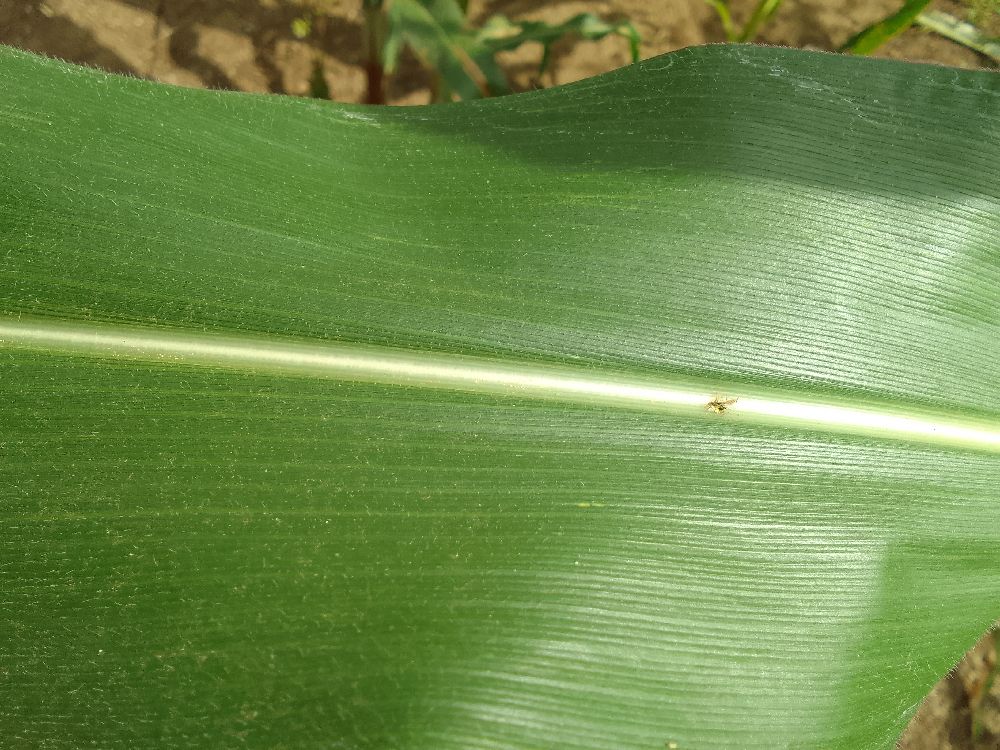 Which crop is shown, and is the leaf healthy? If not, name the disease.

maize, healthy
